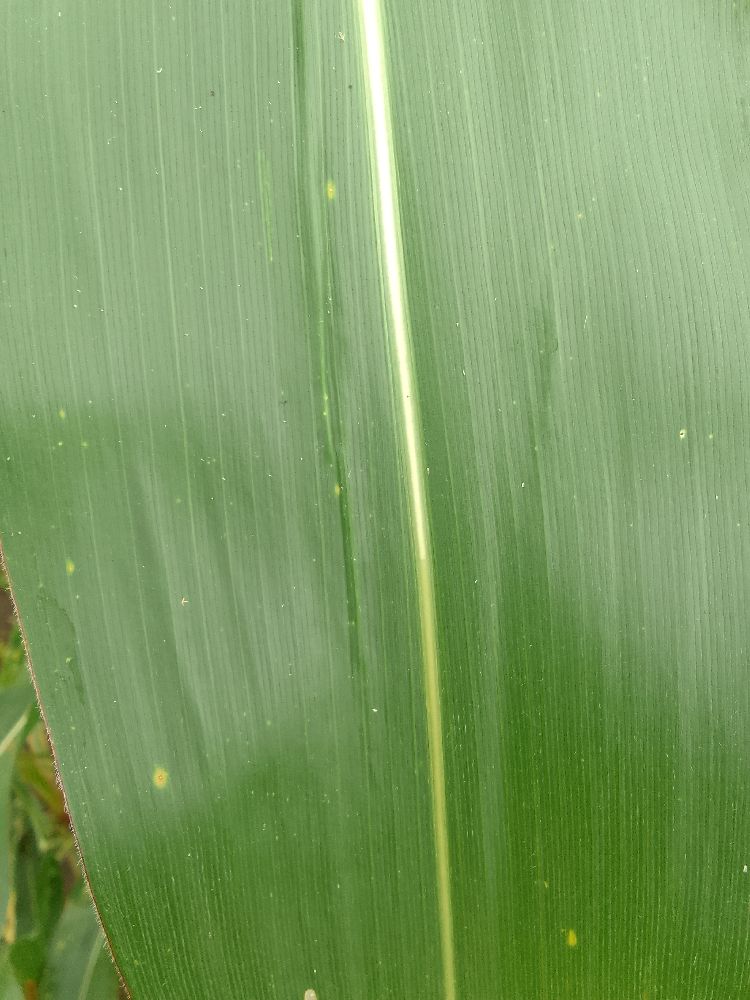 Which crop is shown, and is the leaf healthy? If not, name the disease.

maize, healthy
